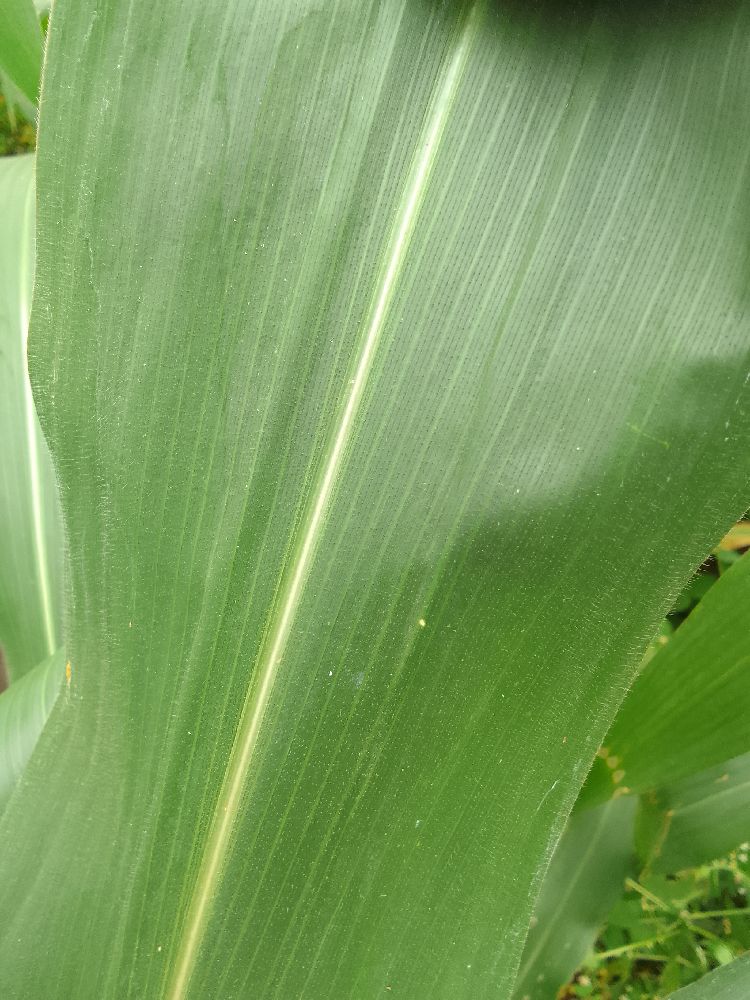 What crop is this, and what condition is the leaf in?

maize, healthy
